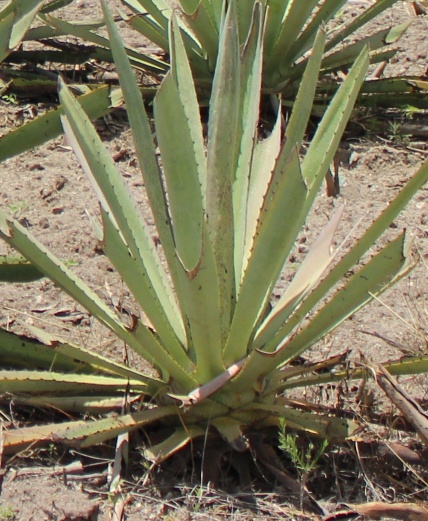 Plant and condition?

agave, small
